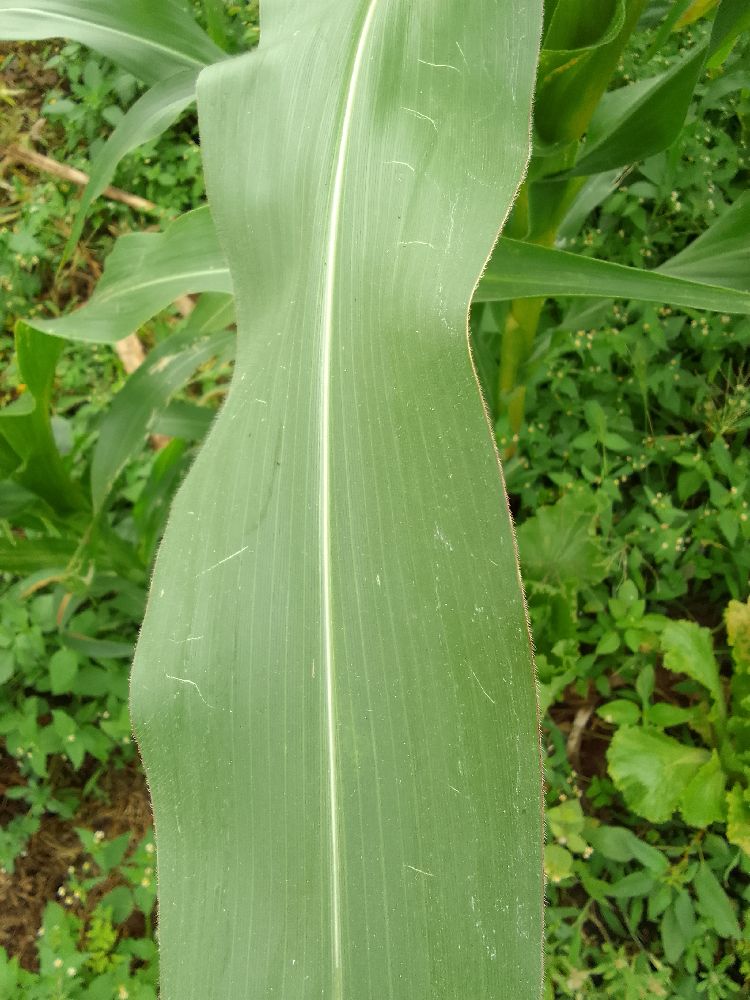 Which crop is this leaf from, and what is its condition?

maize, healthy
